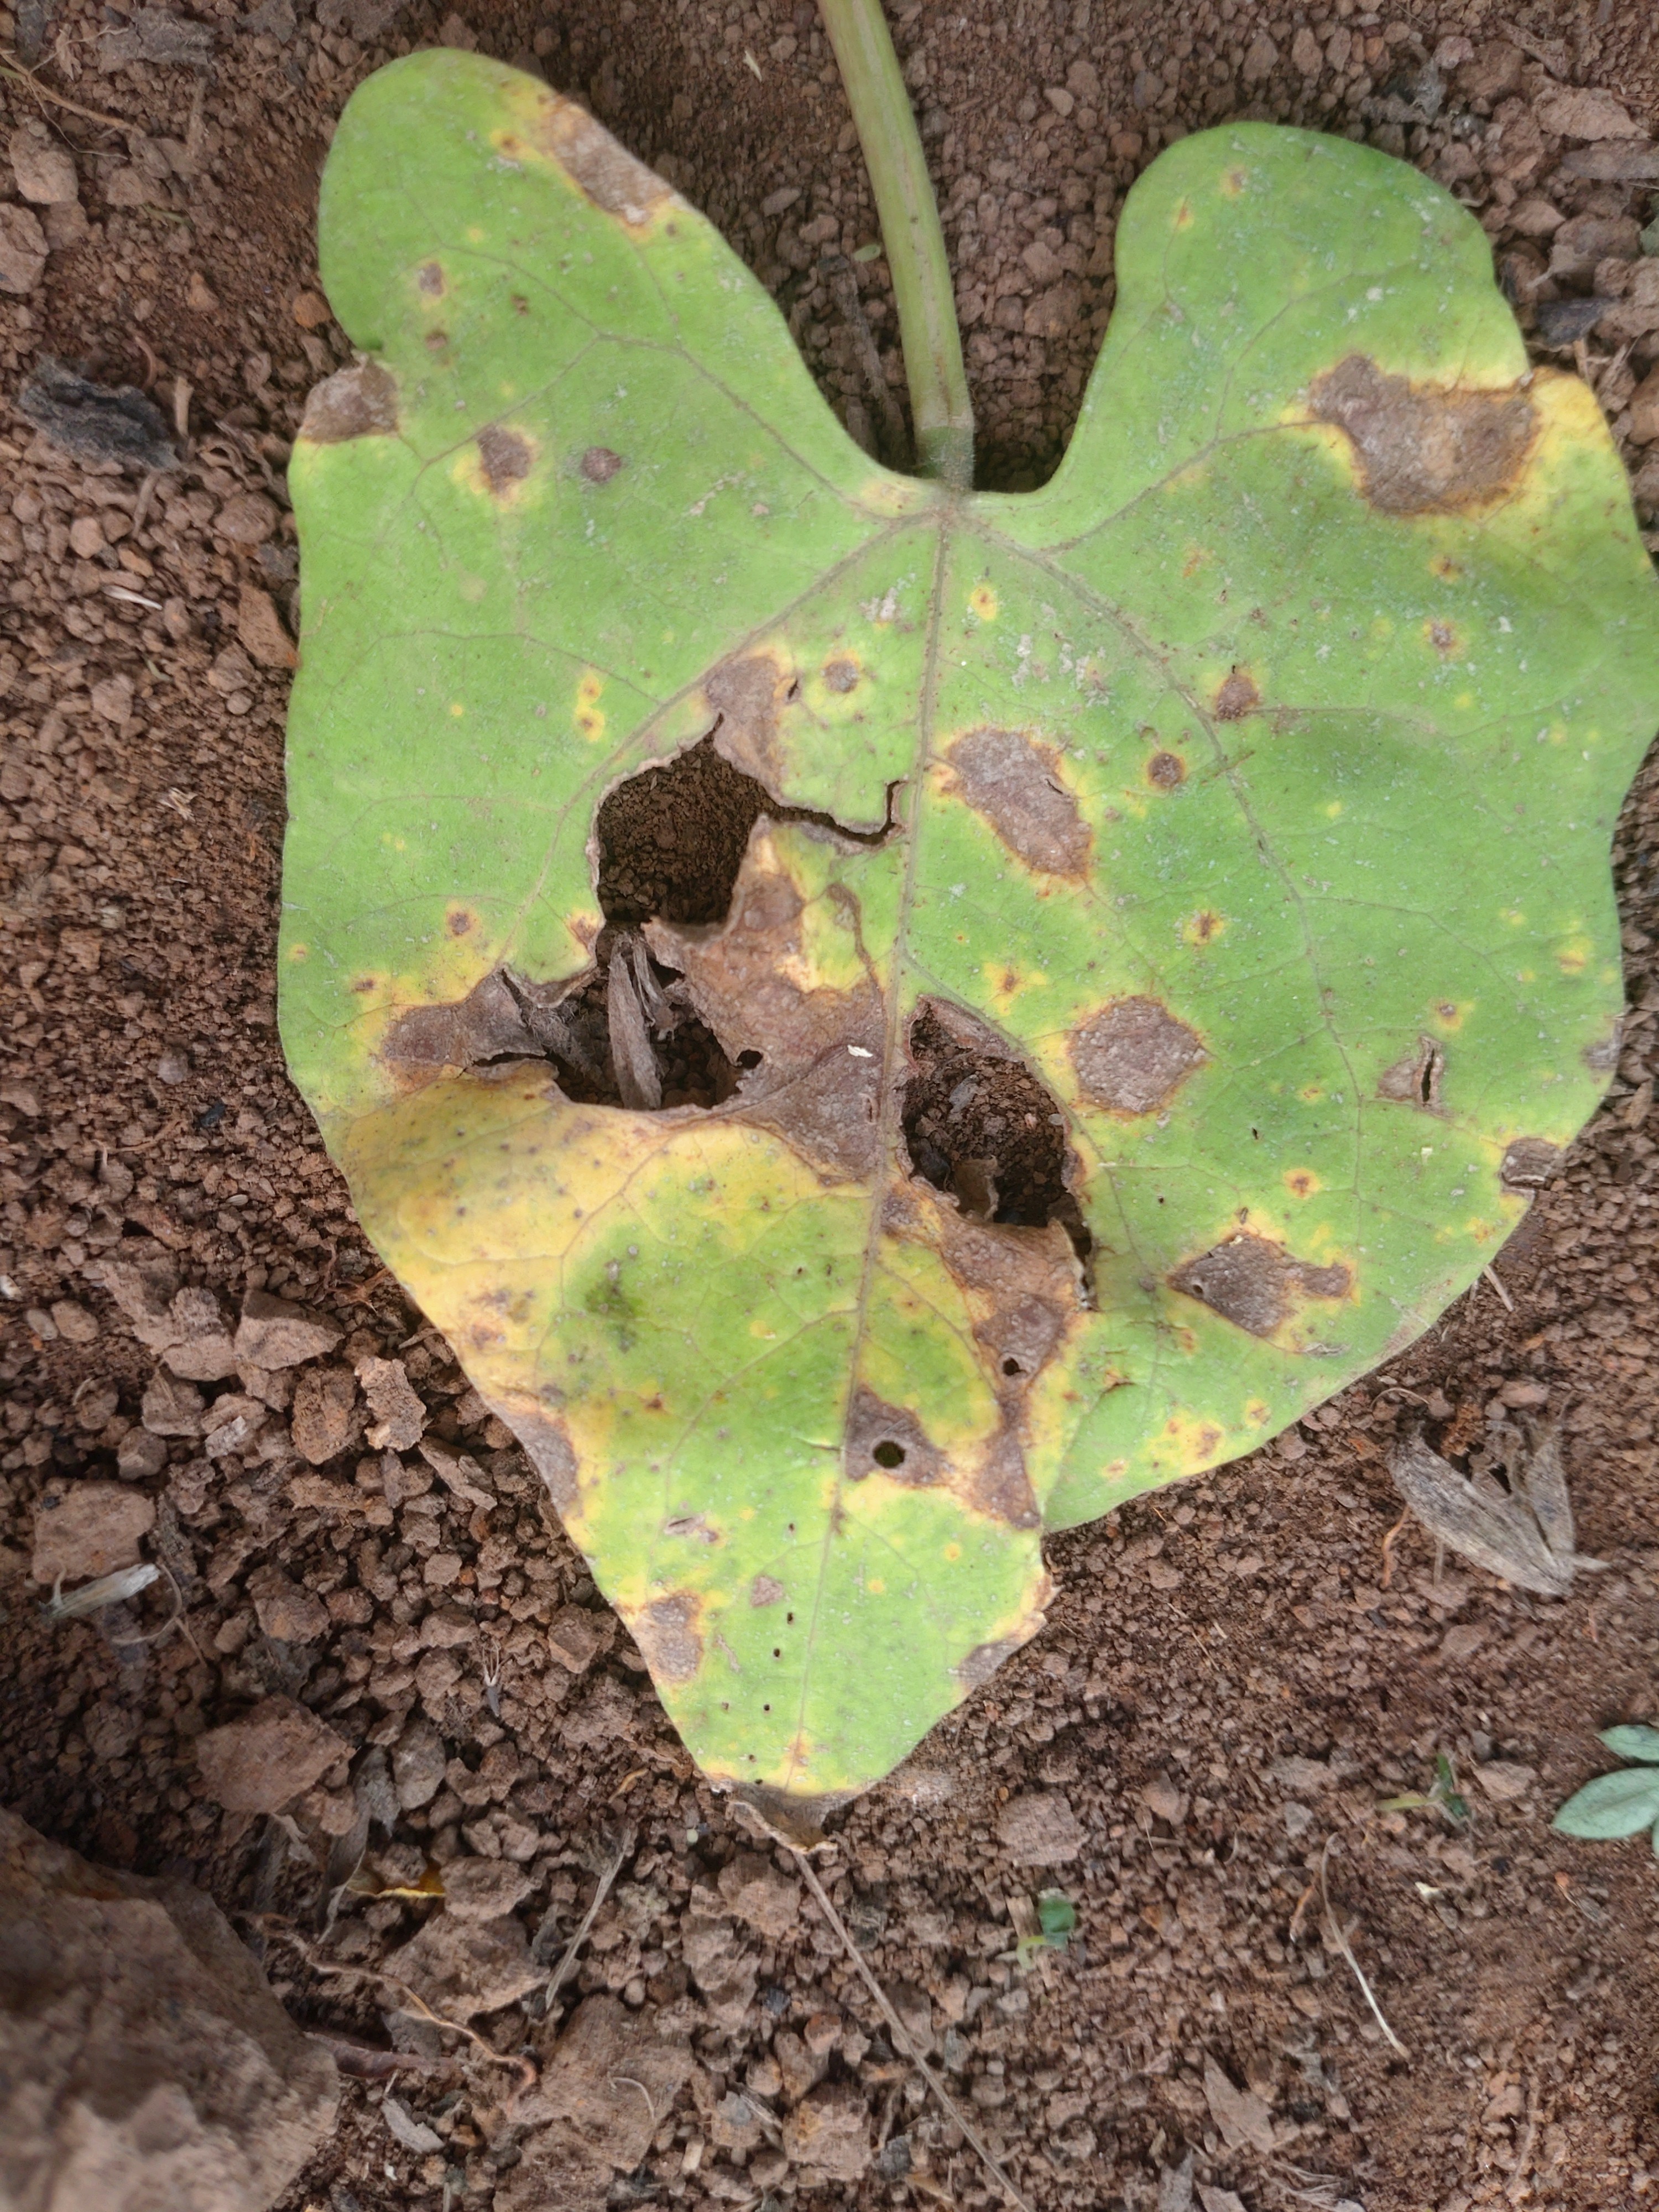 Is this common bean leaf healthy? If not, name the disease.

rust
